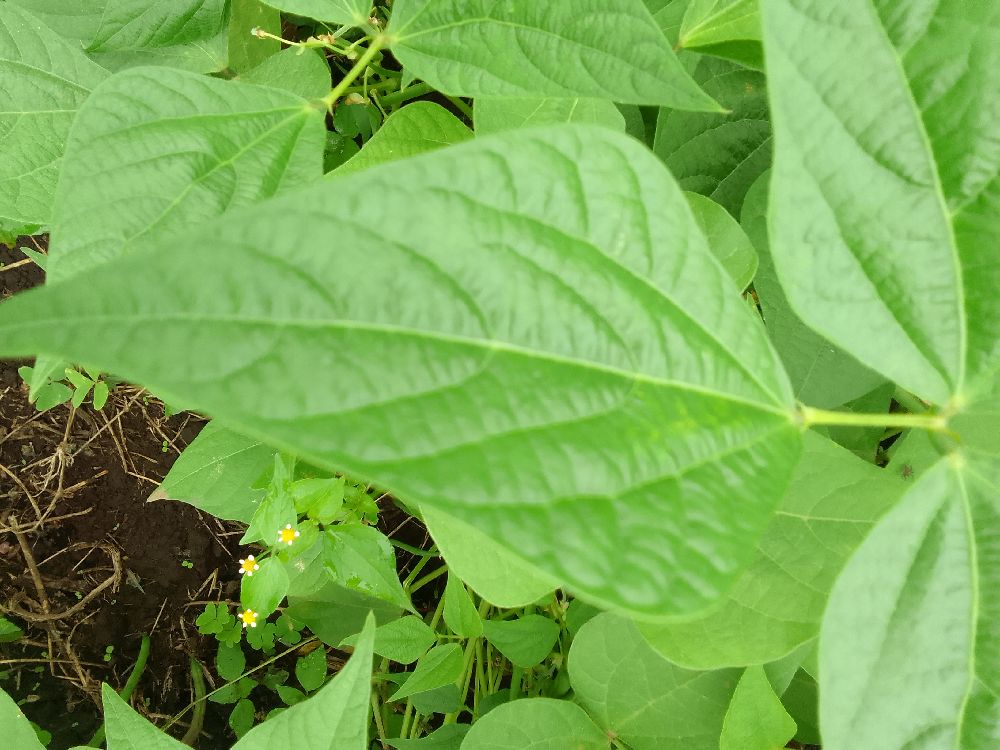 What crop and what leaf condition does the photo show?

common bean, healthy
